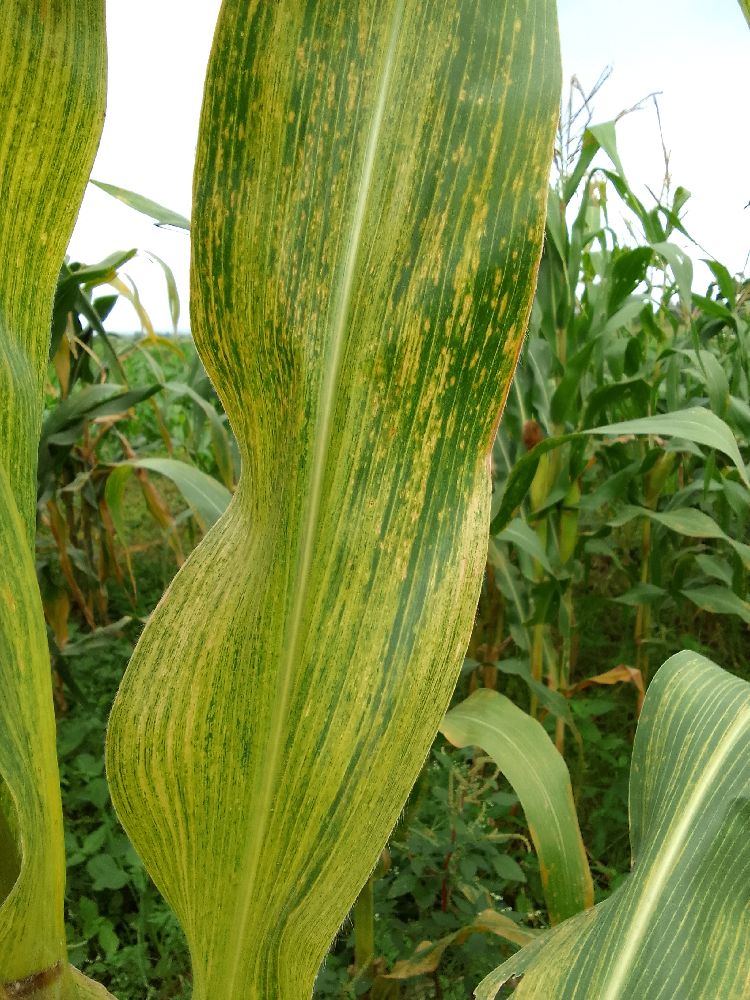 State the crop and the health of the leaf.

maize, maize lethal necrosis
